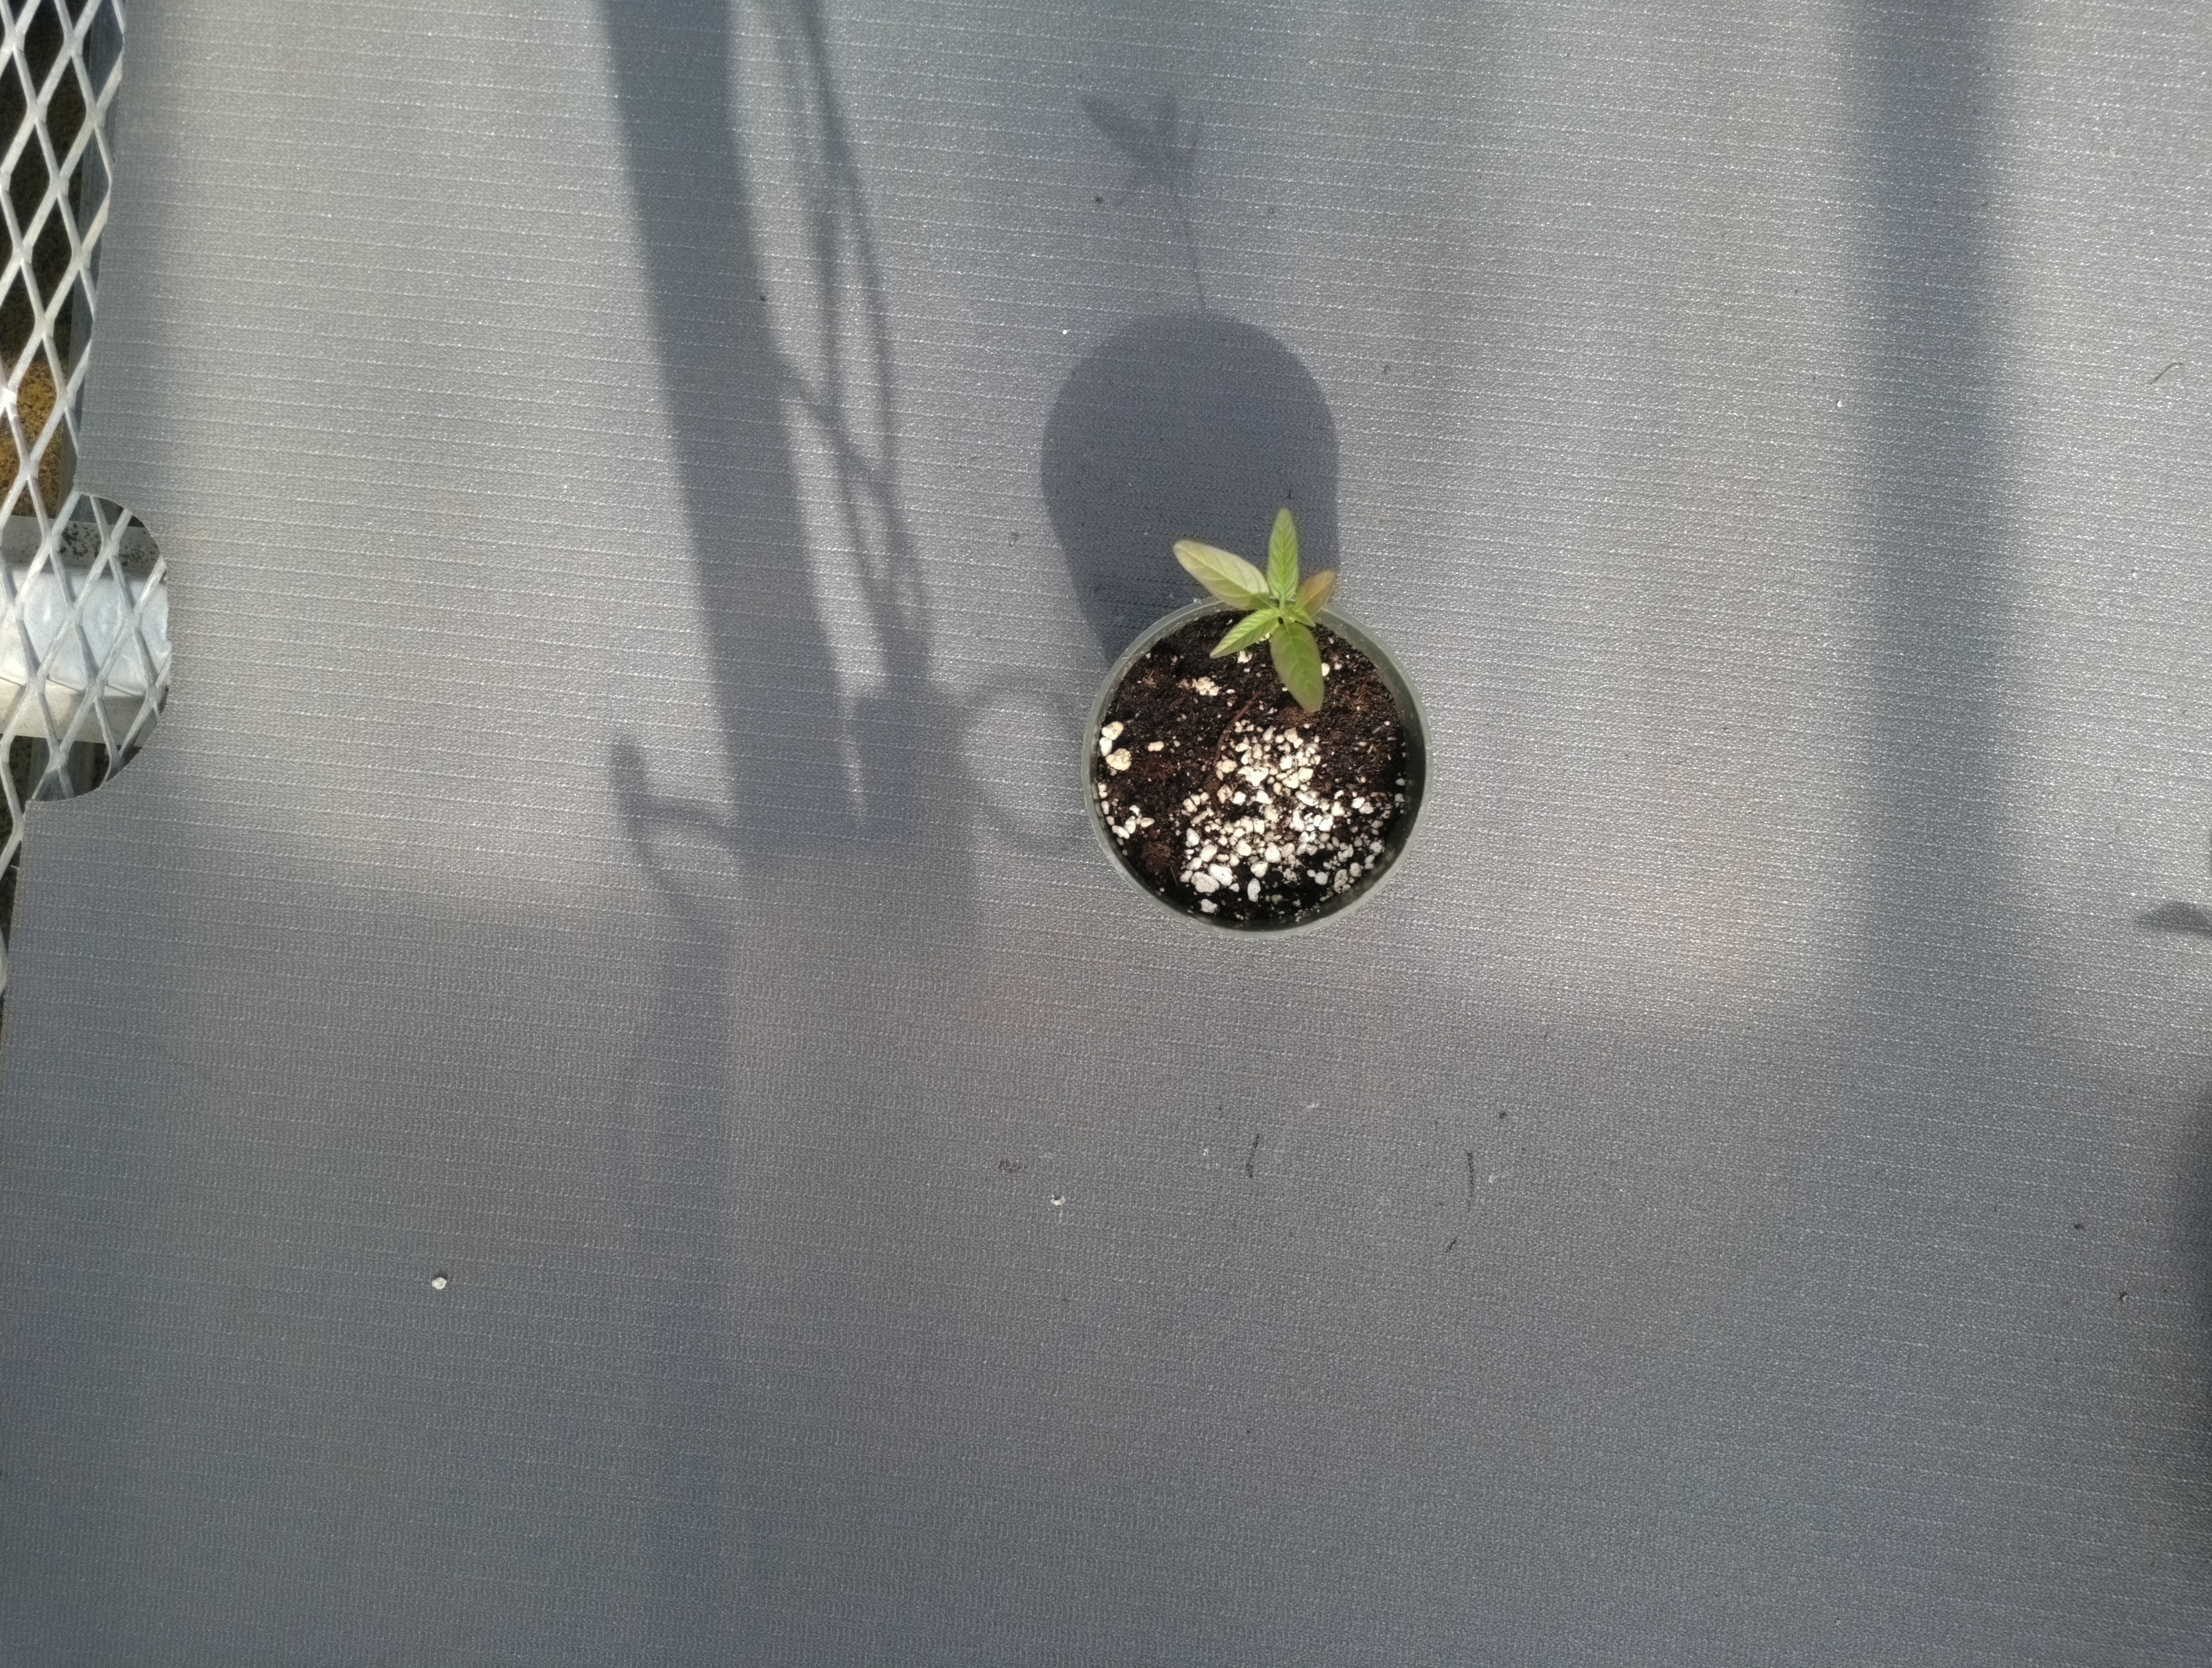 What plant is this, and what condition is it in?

waterhemp, healthy untreated
